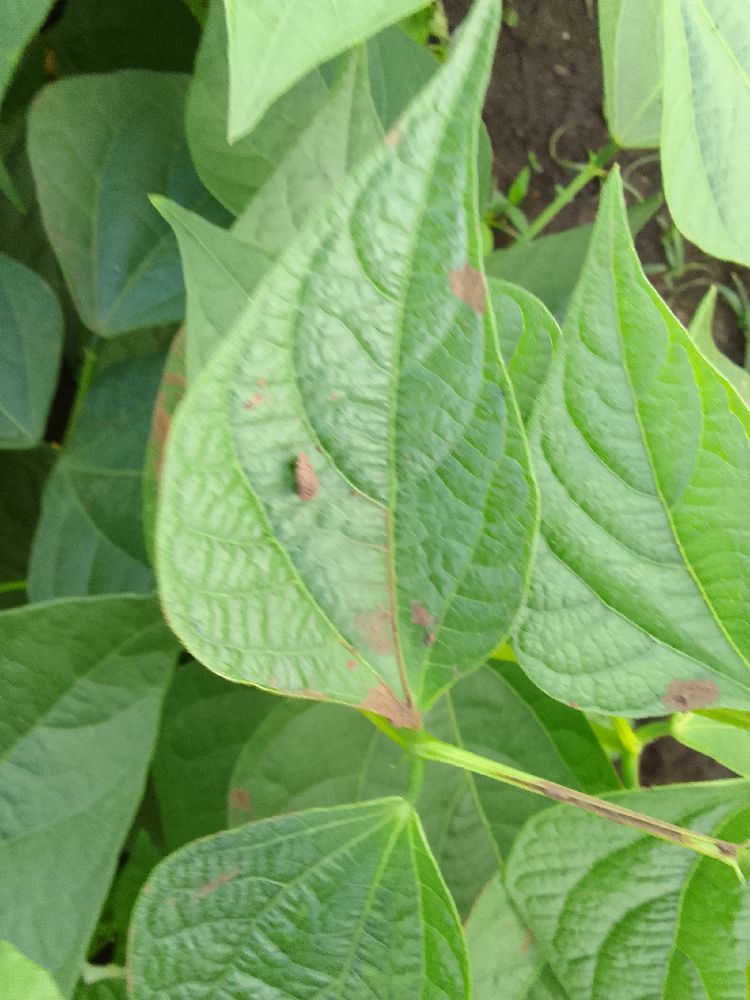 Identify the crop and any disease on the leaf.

common bean, healthy
